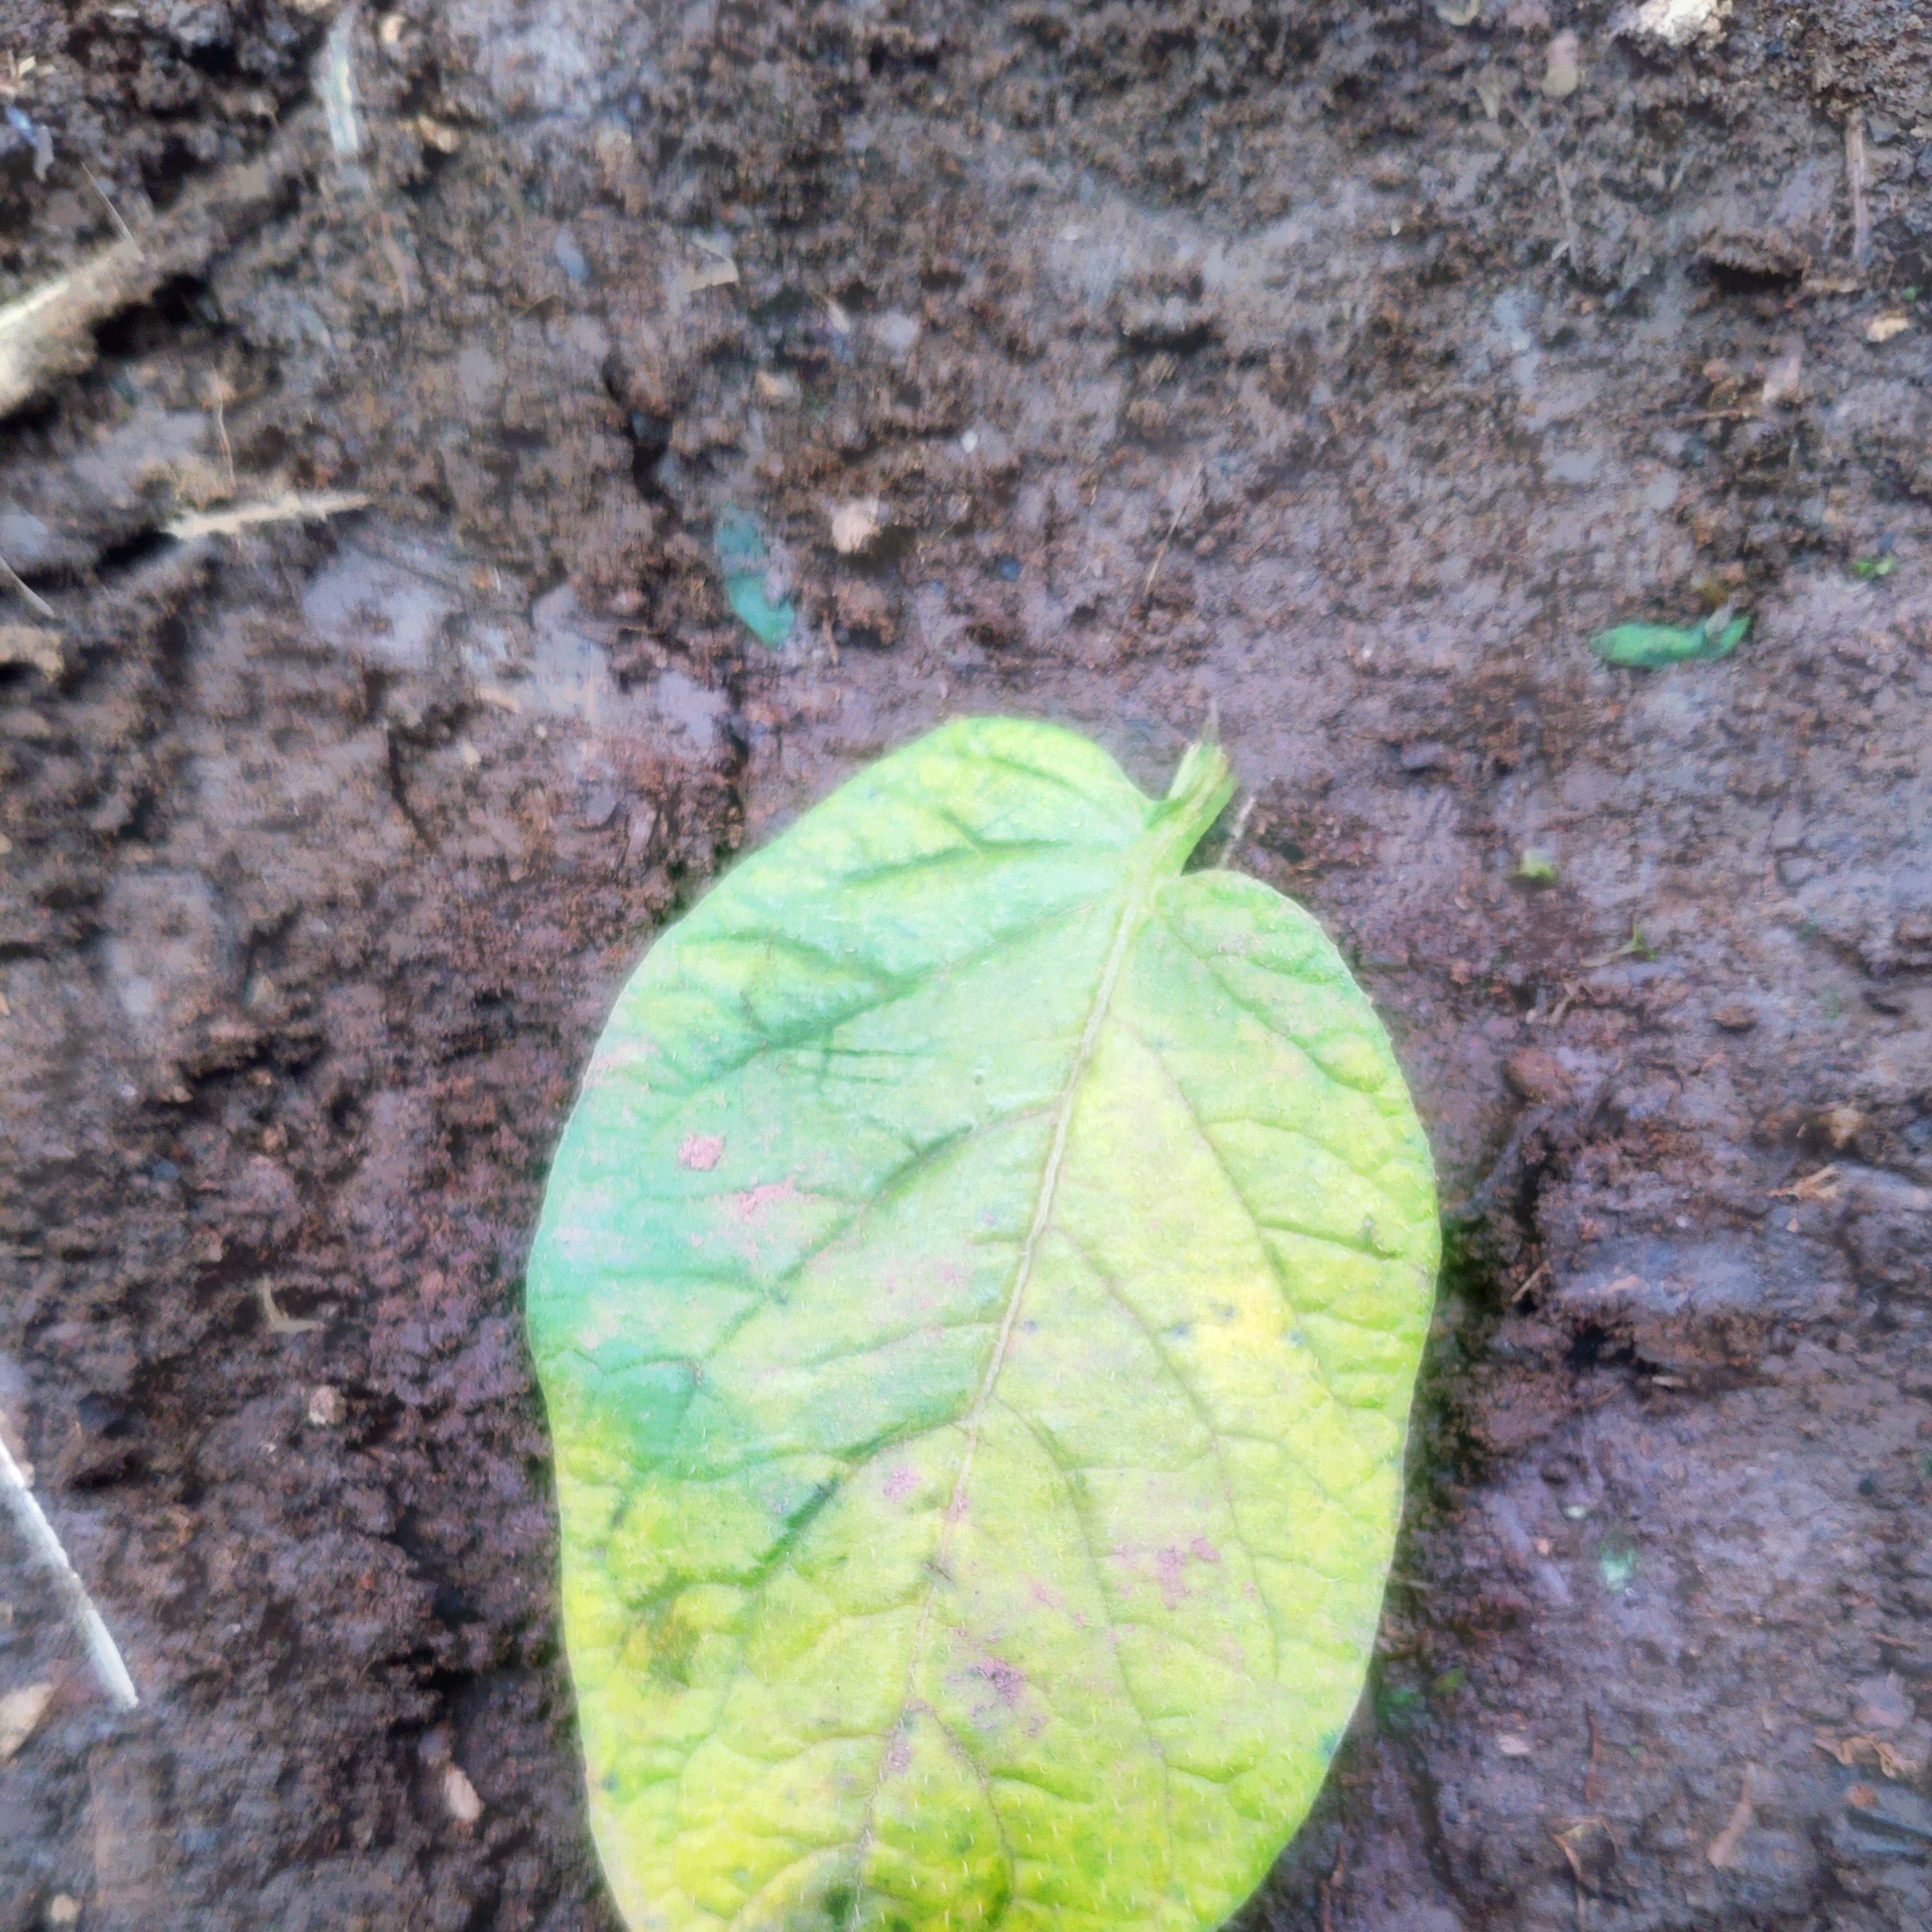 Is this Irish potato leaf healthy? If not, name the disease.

late blight
